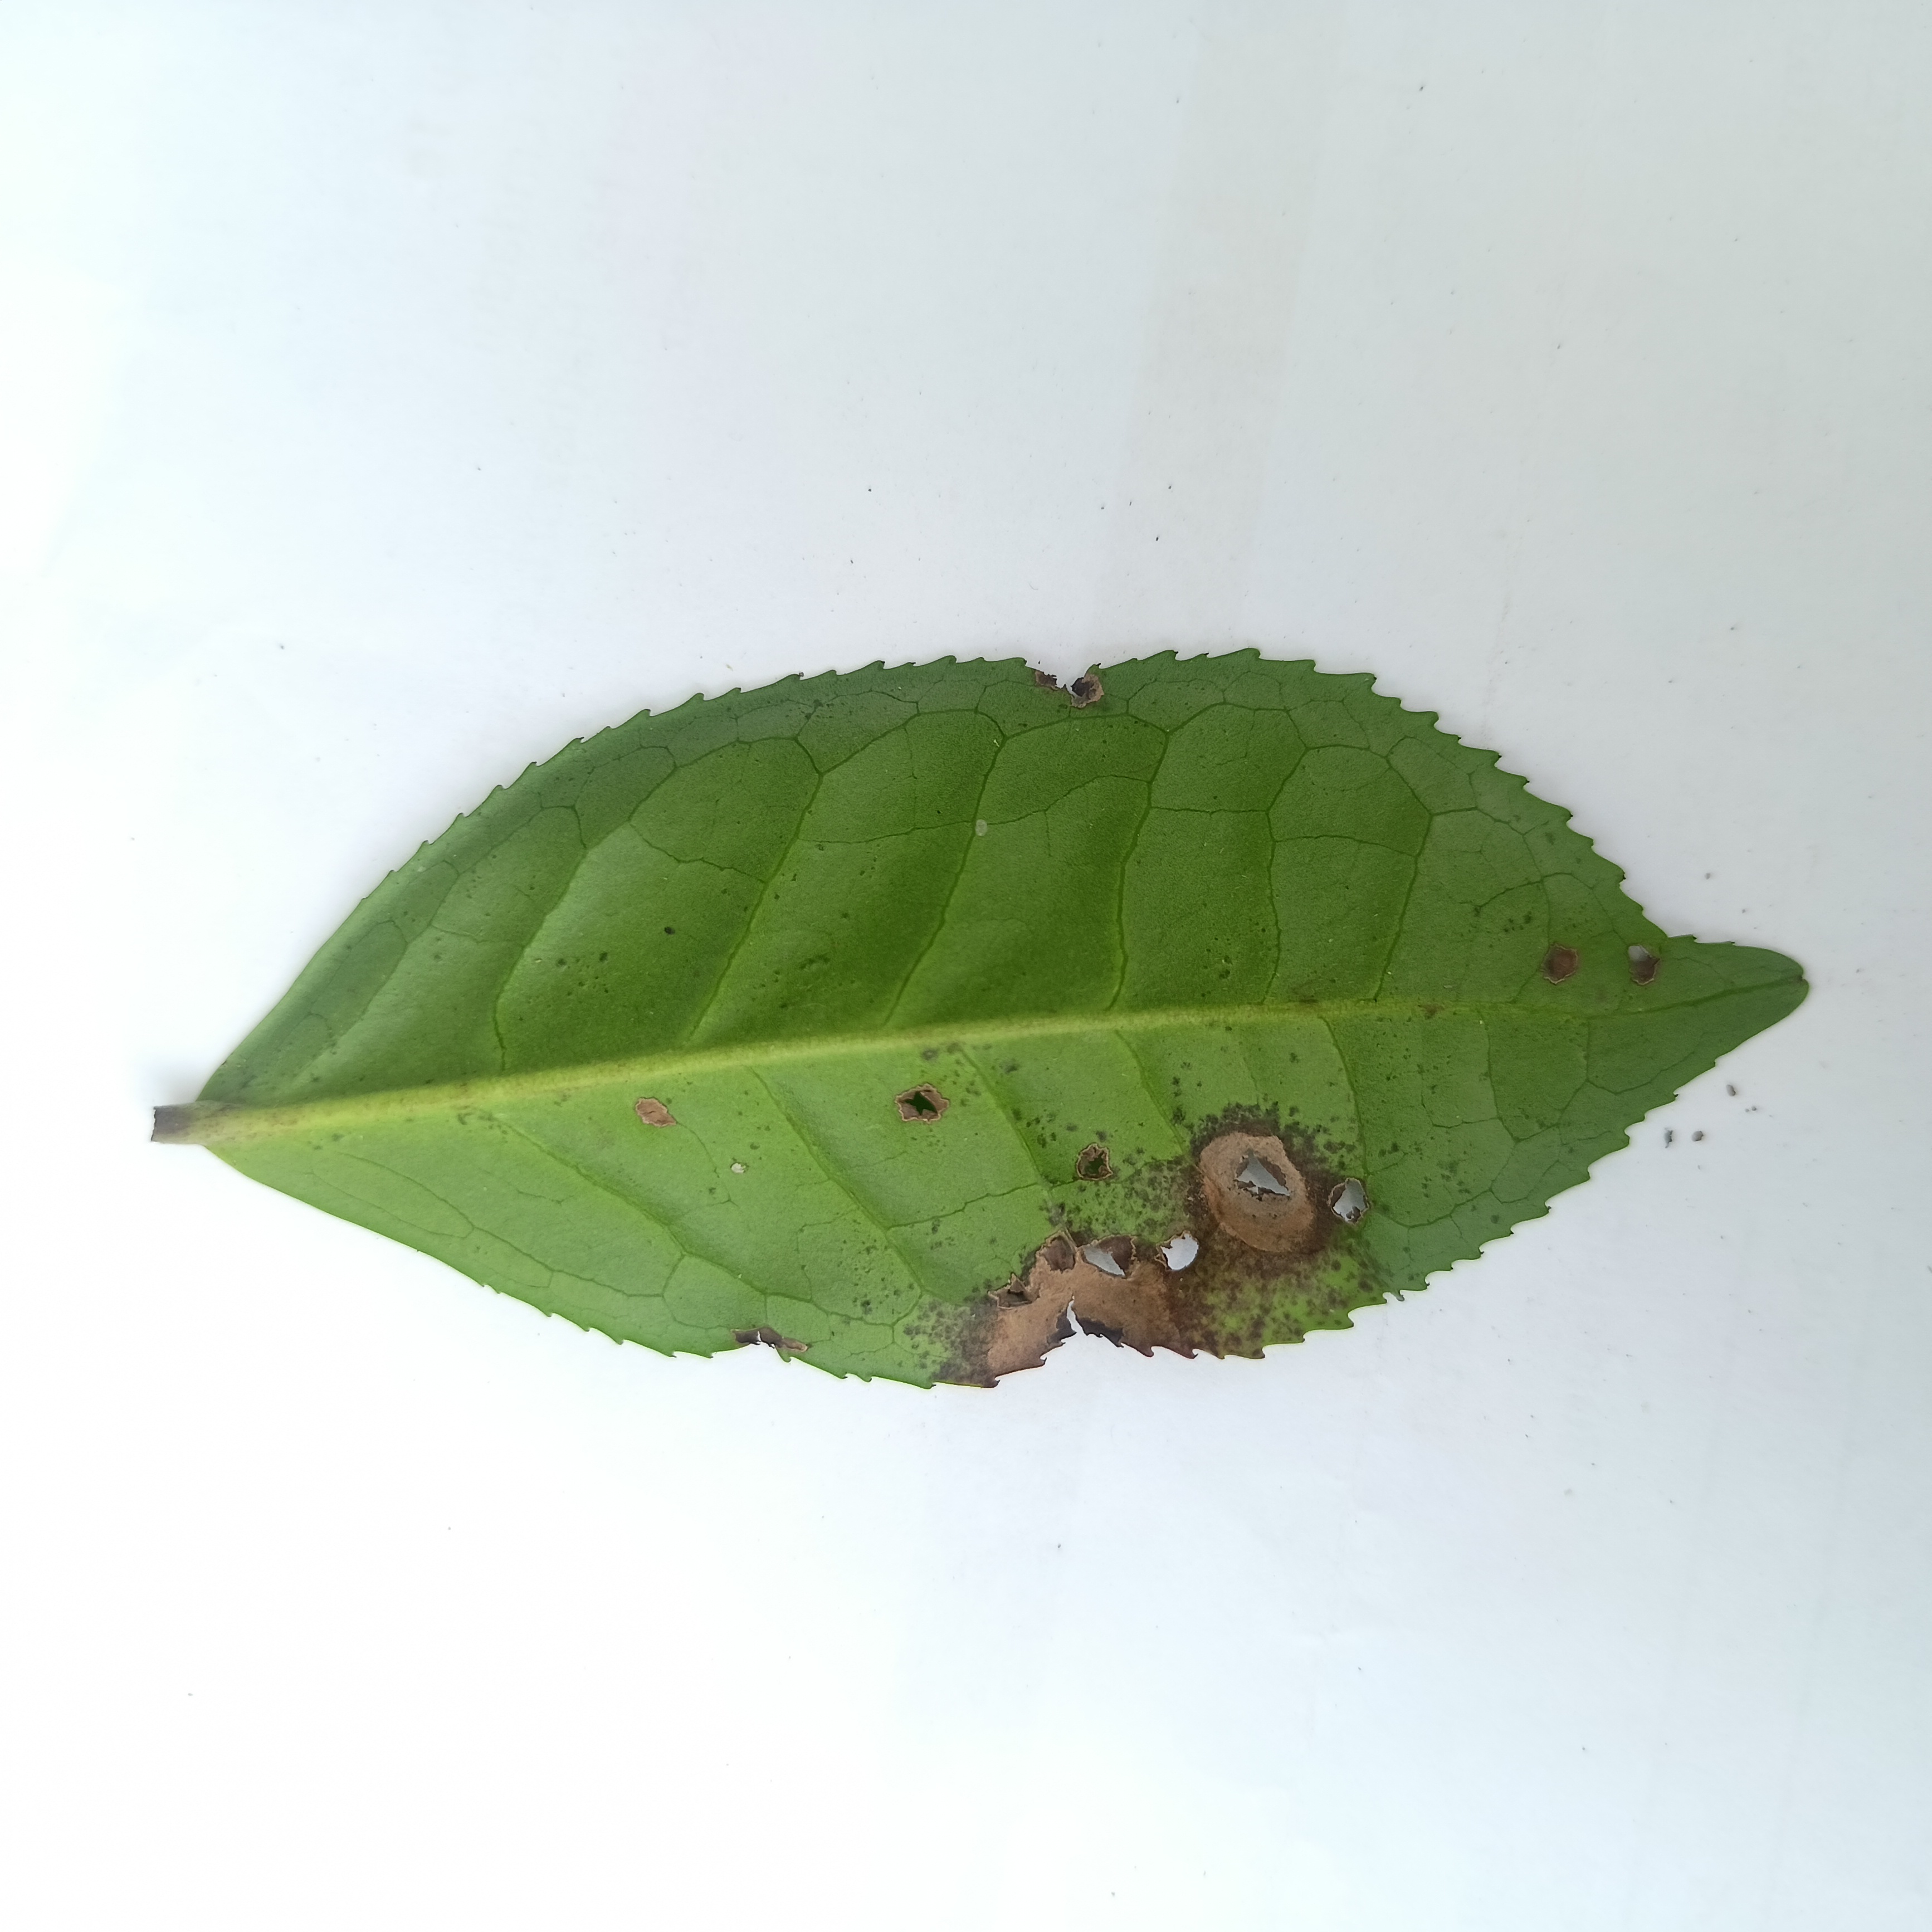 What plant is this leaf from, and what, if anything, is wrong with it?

tea, brown blight
